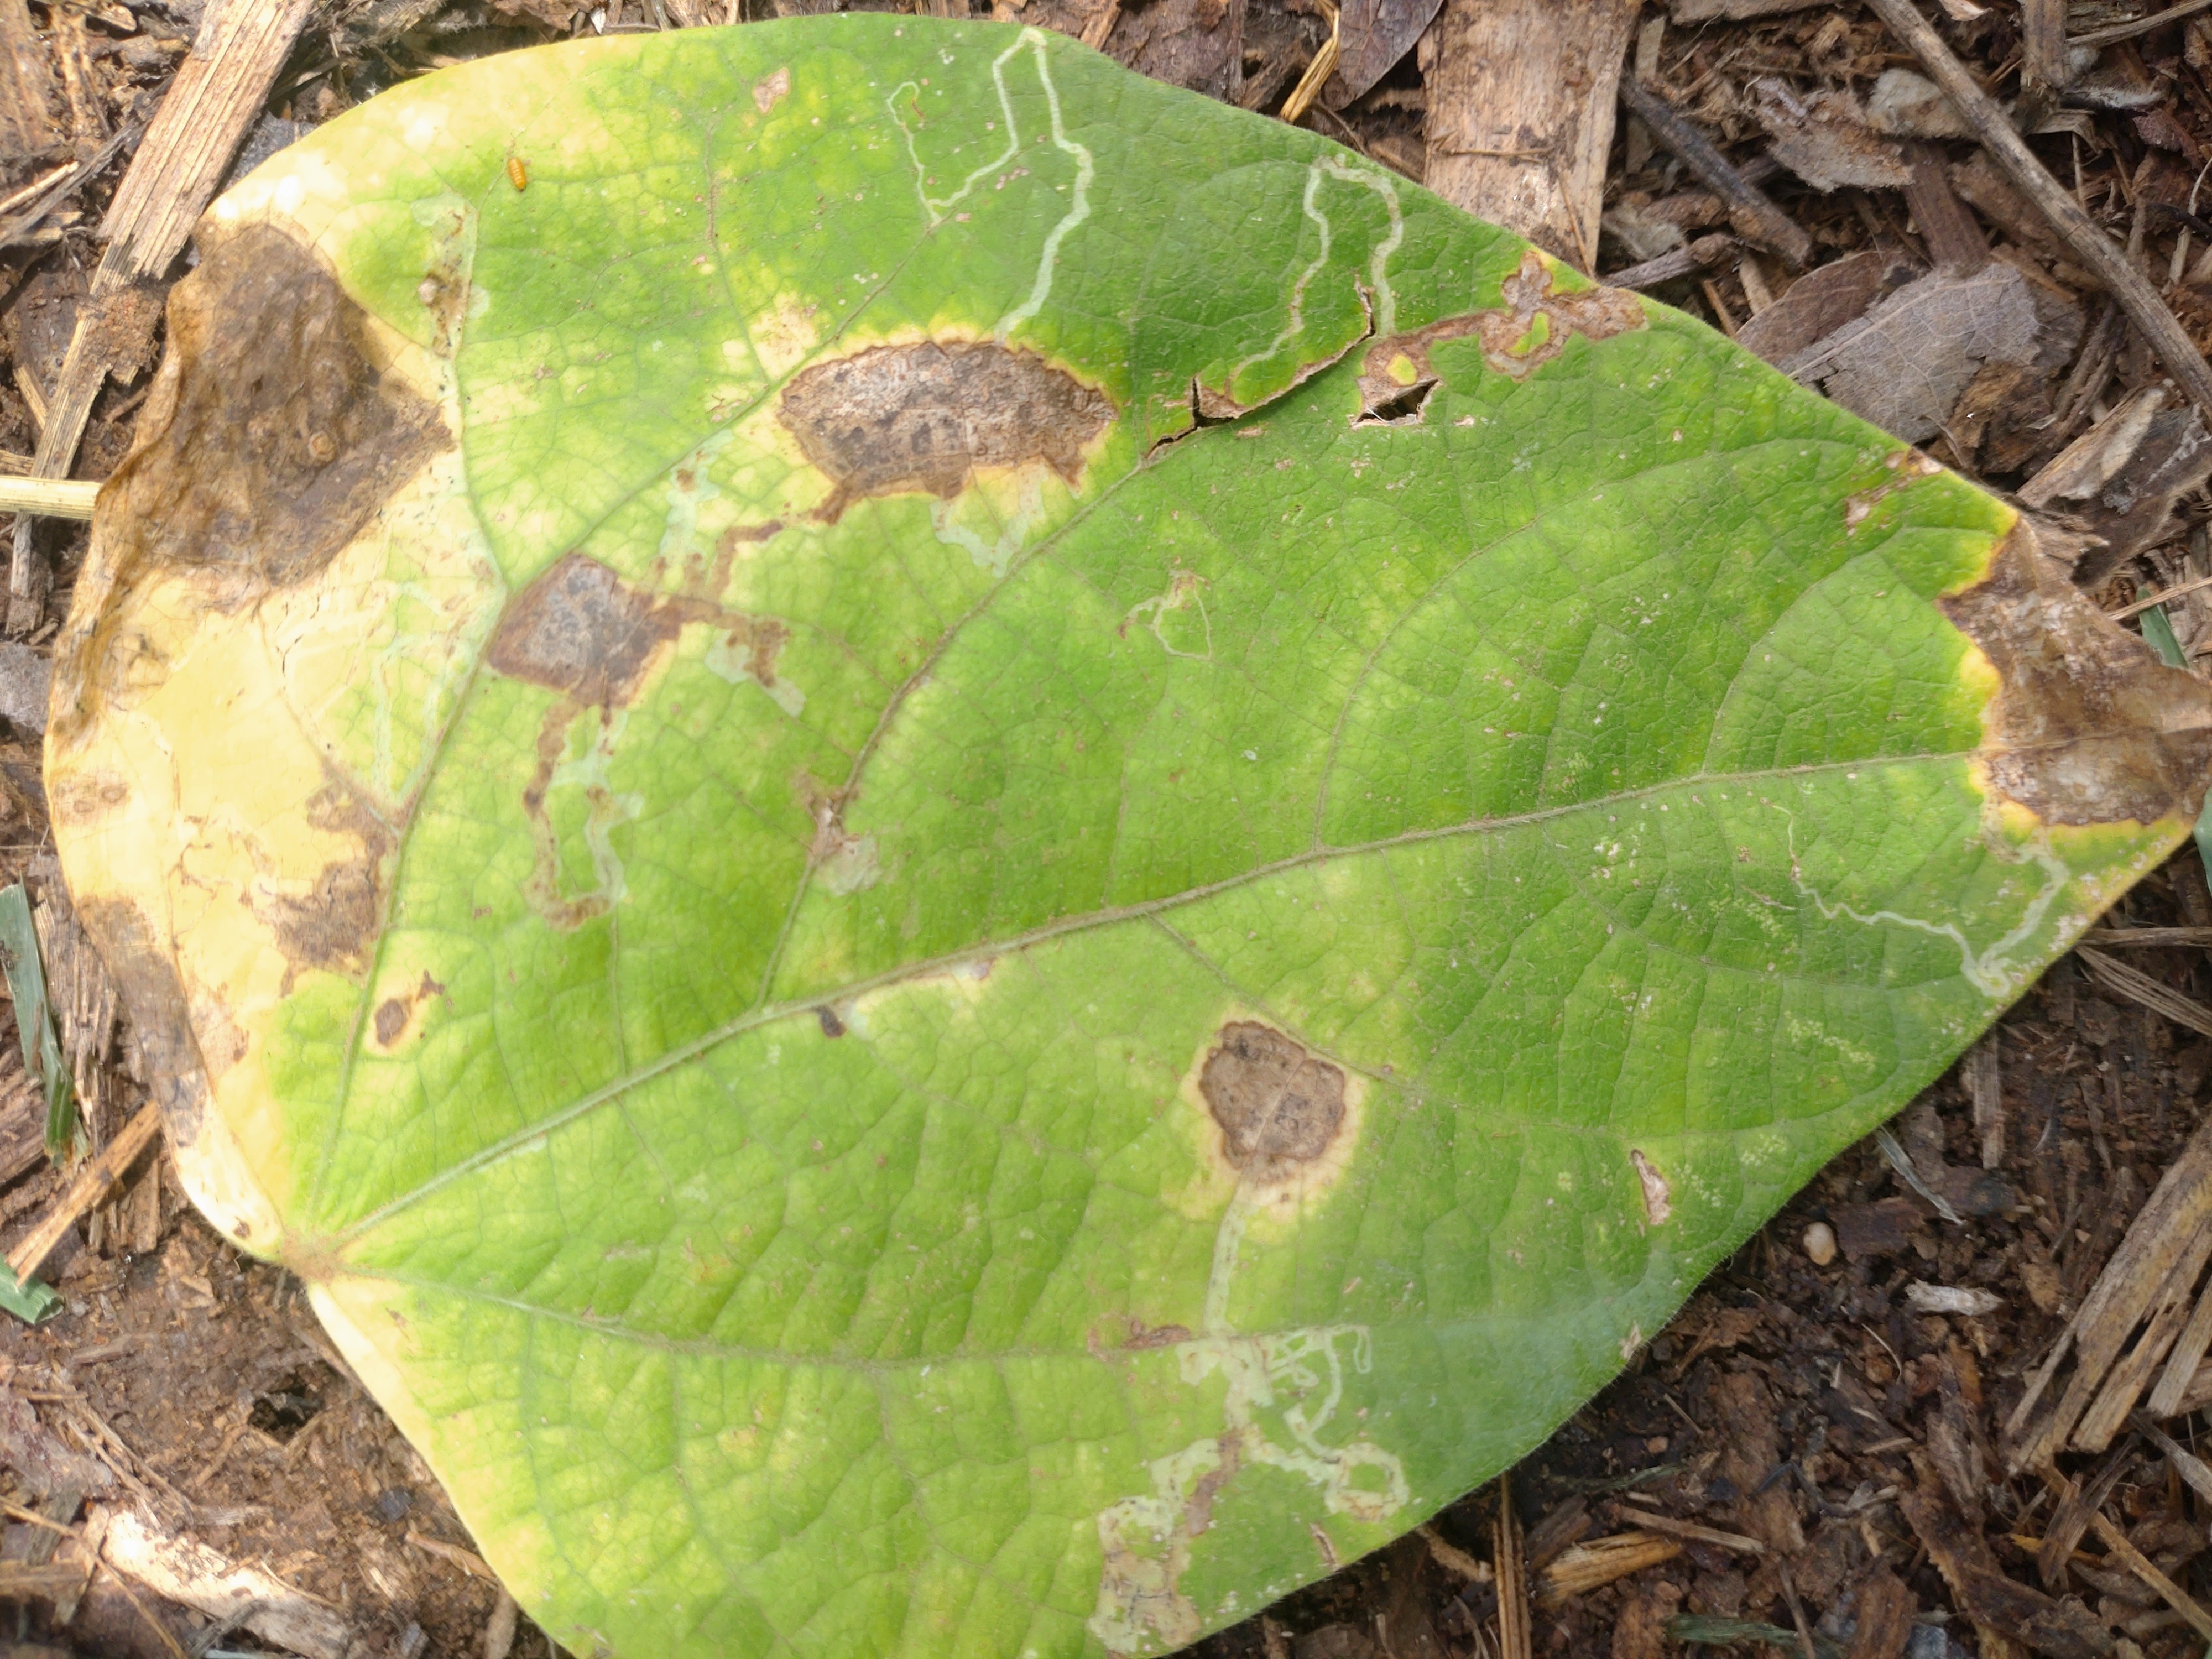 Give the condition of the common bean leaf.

anthracnose
